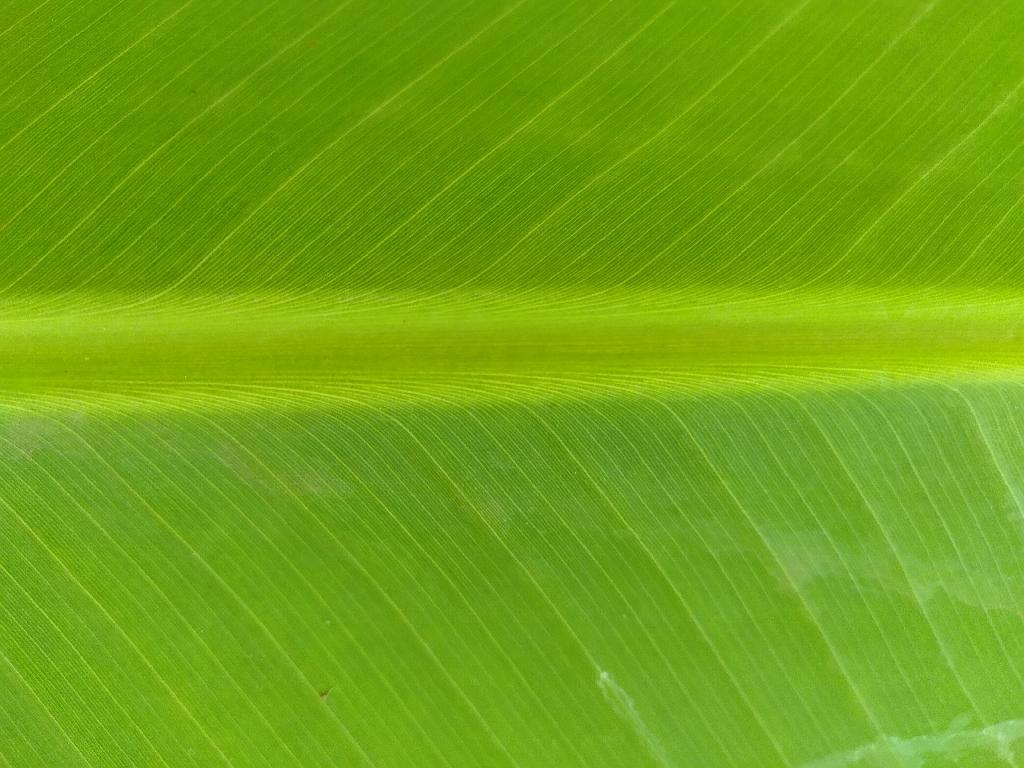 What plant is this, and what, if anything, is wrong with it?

banana, healthy
